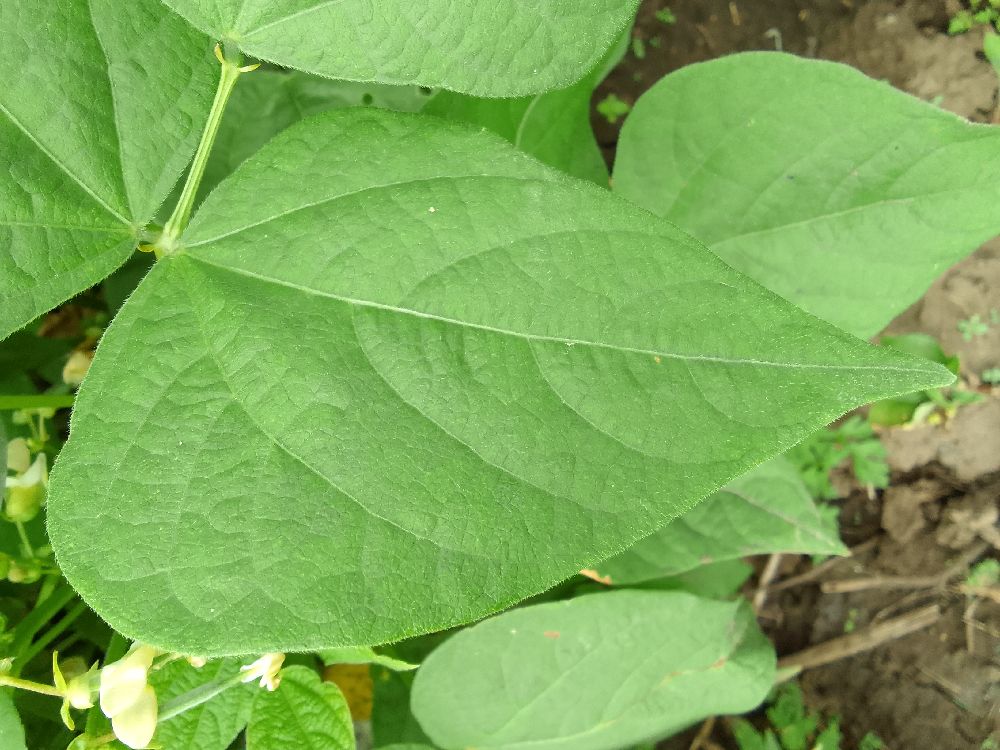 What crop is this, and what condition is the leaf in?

common bean, healthy
